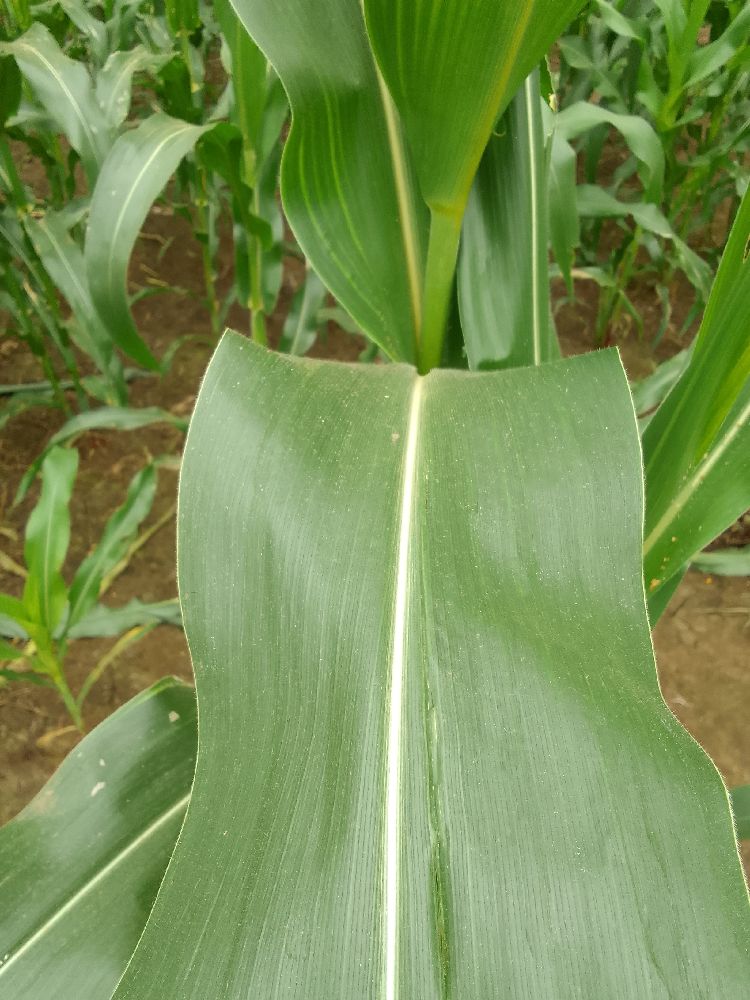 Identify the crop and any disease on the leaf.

maize, healthy
